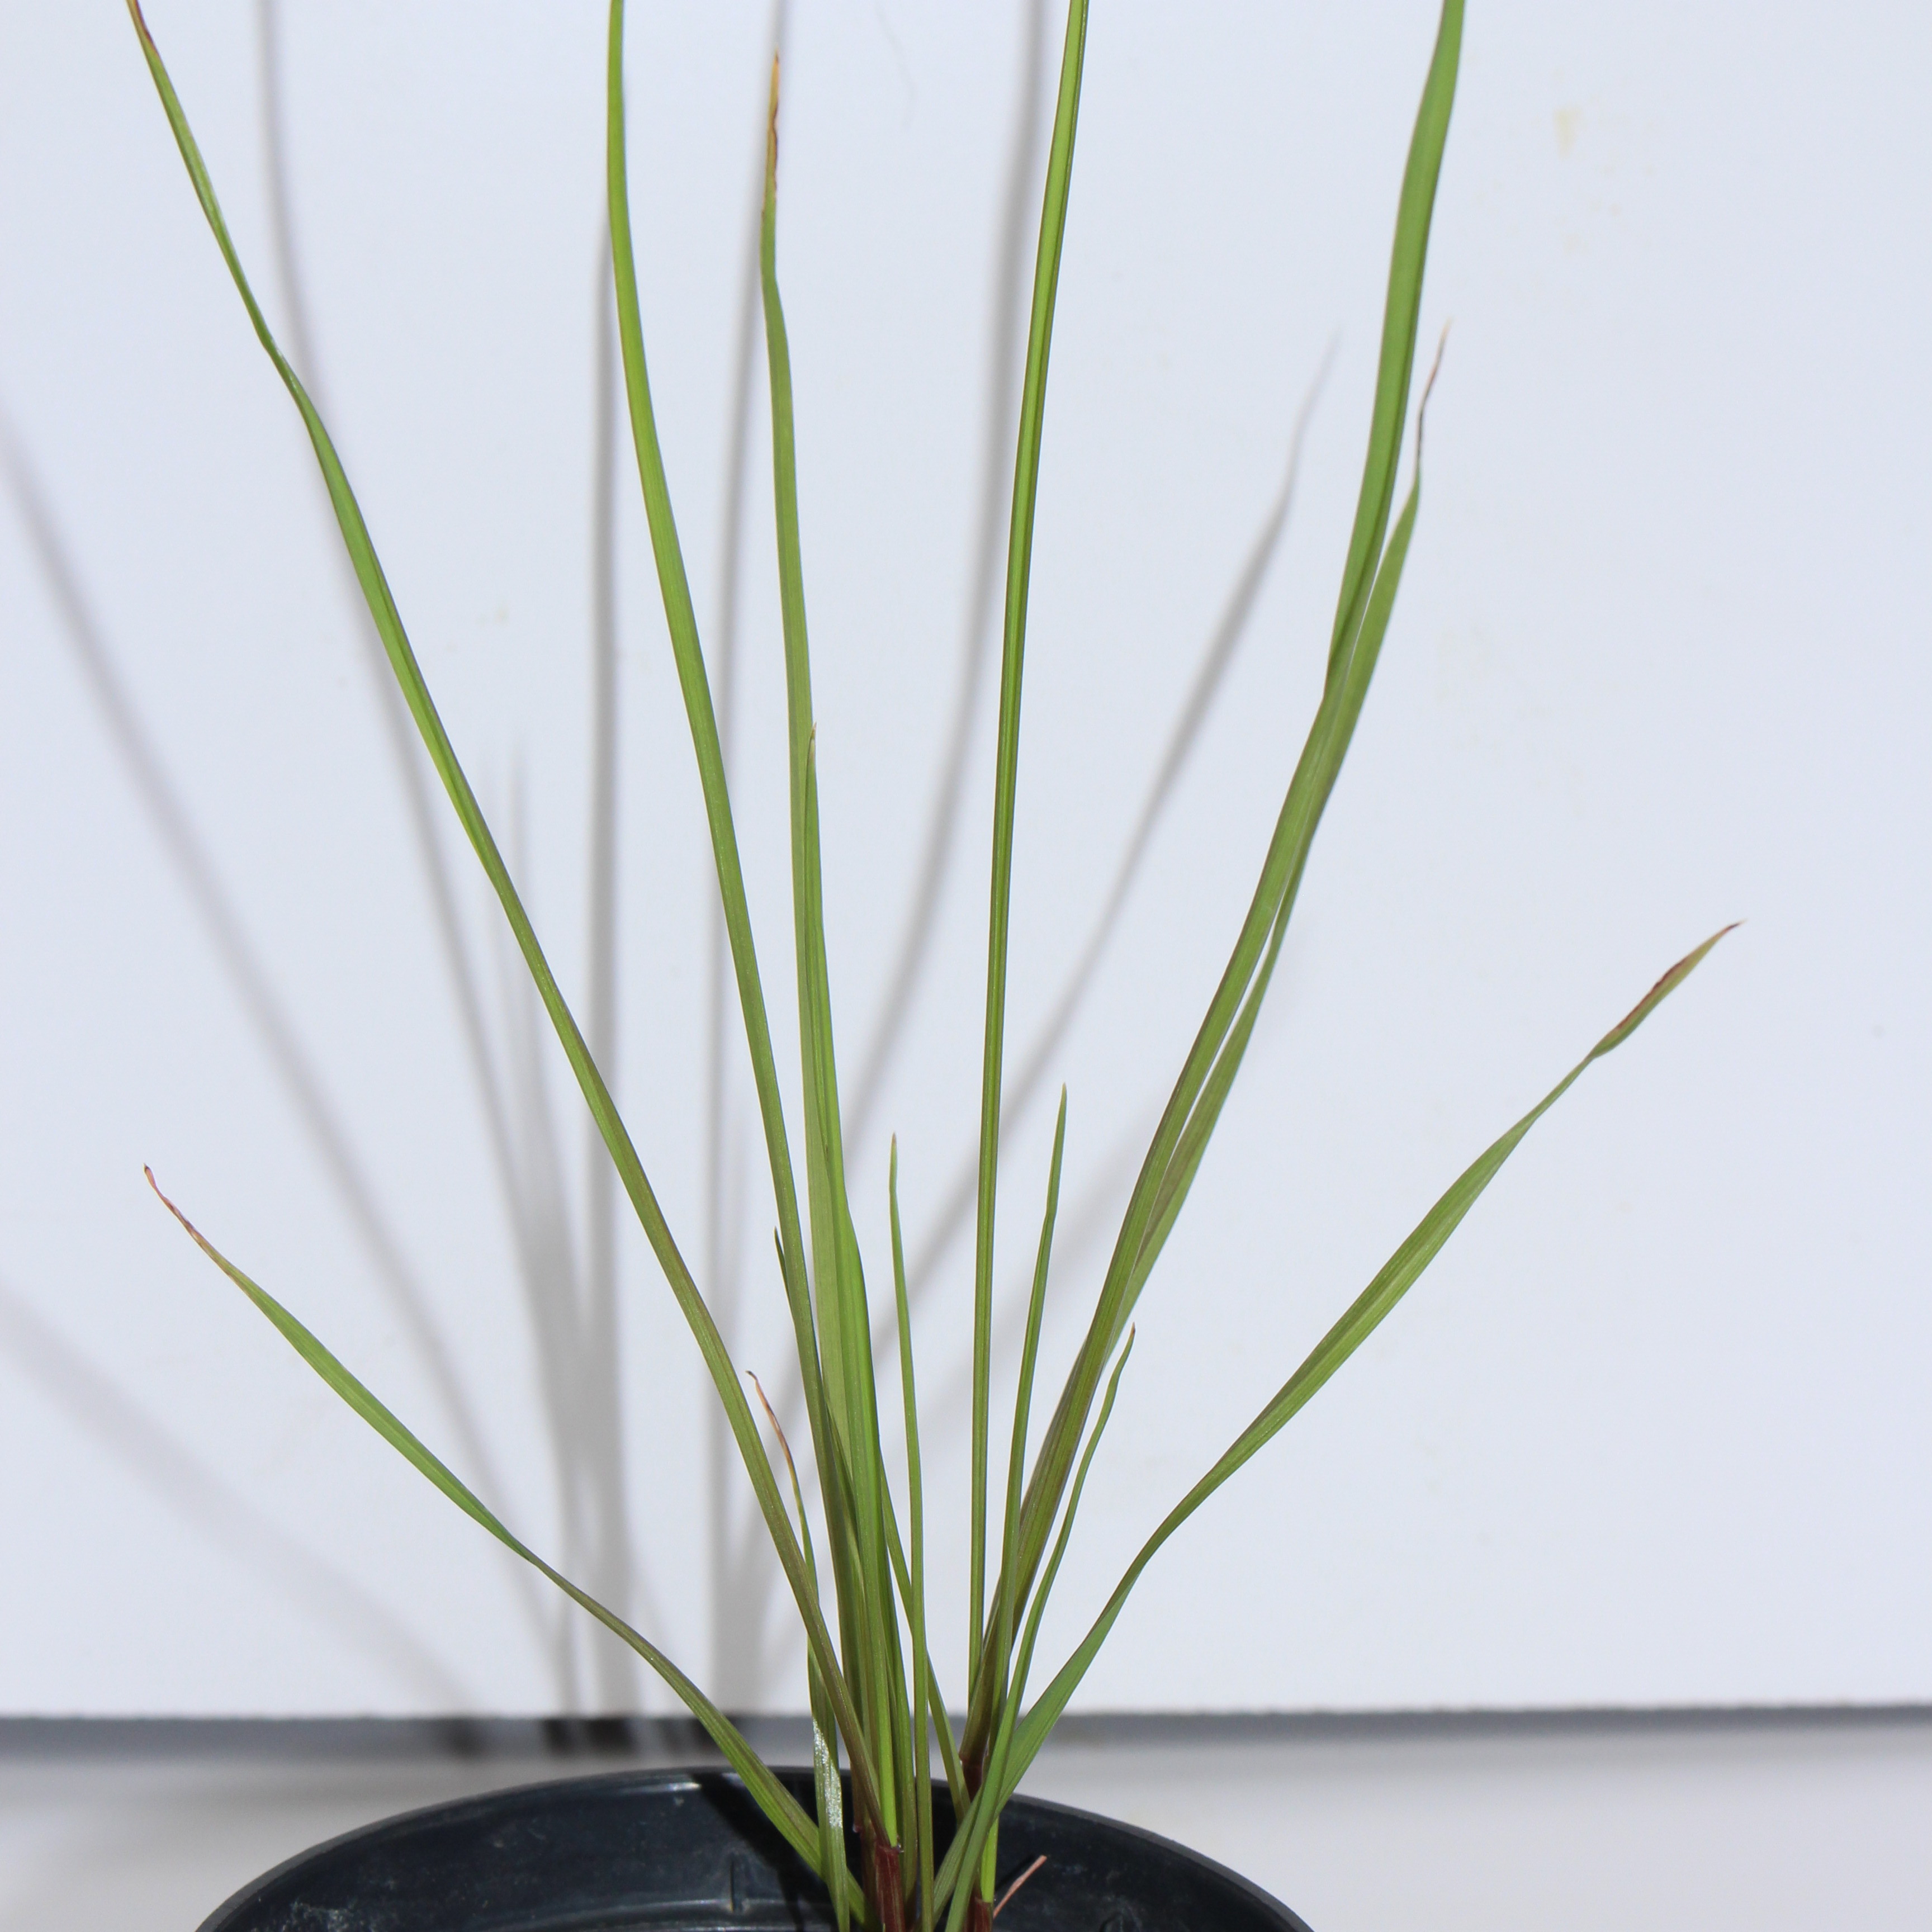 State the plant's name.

Lolium multiflorum
